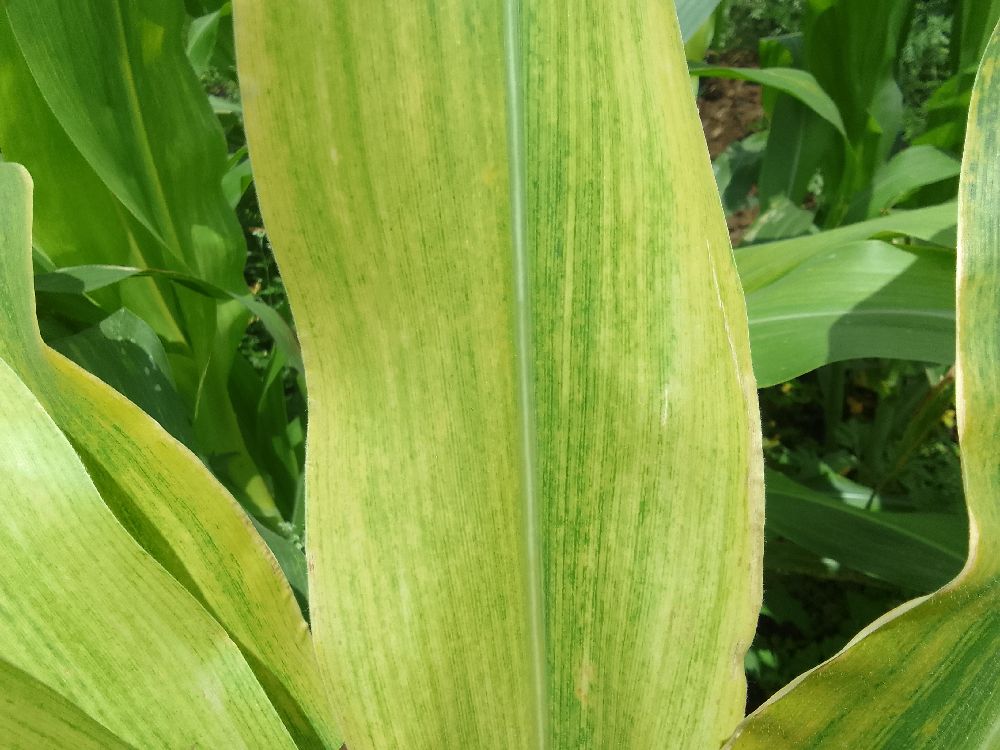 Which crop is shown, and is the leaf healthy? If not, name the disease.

maize, maize lethal necrosis
